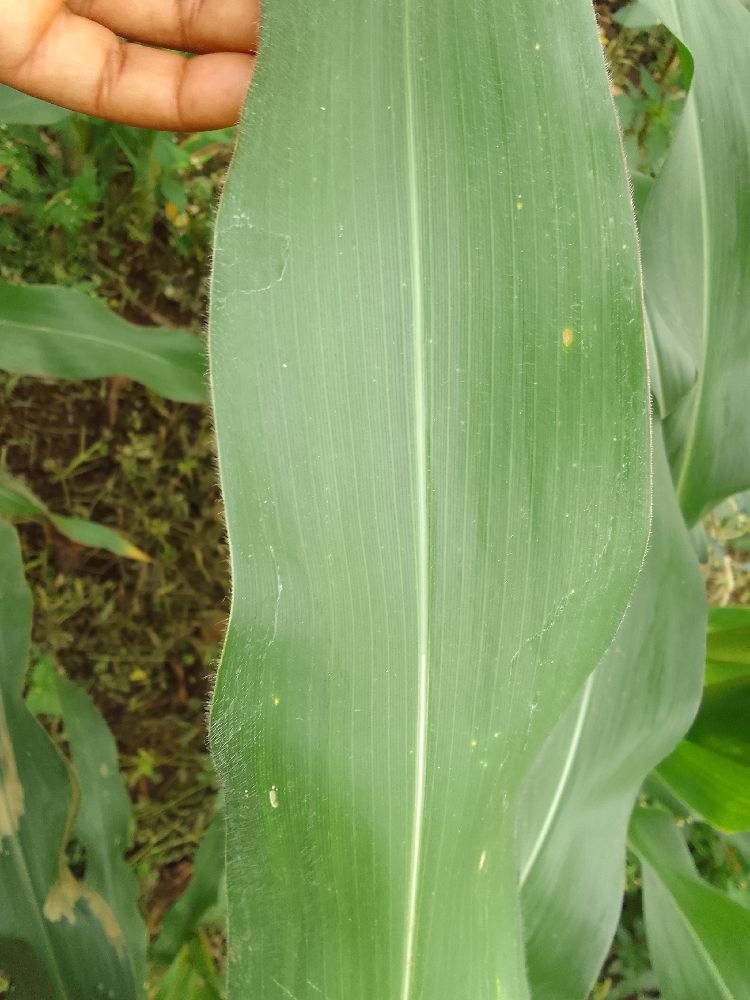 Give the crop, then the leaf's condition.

maize, healthy
